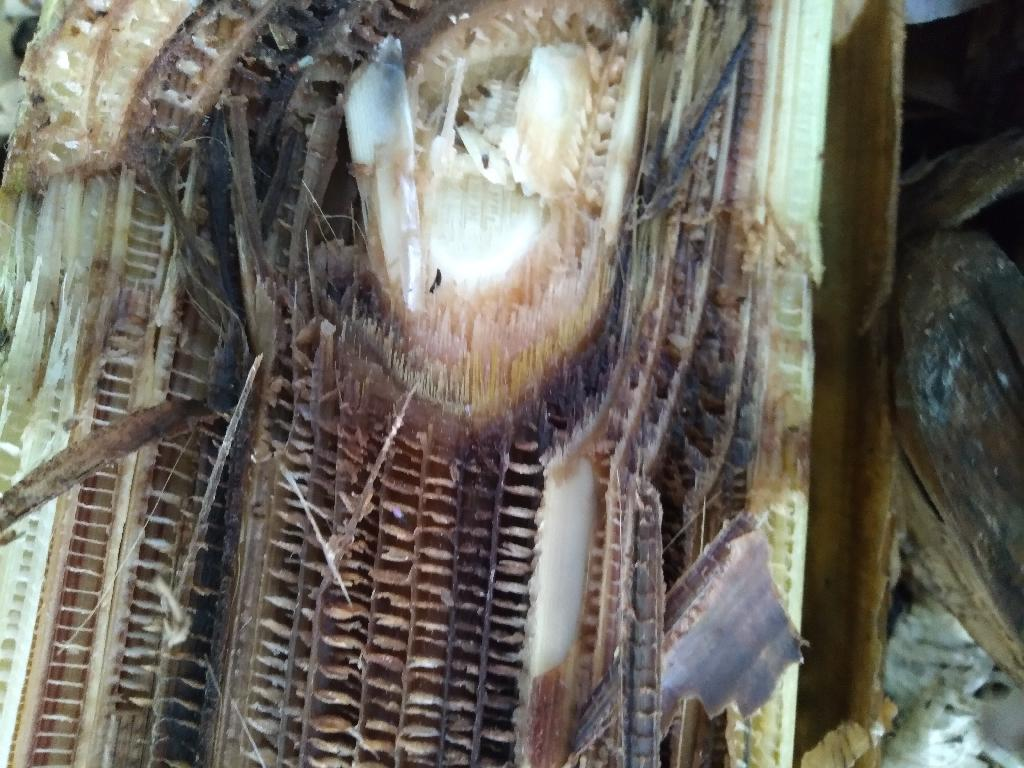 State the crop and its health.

banana, fusarium wilt race 1
